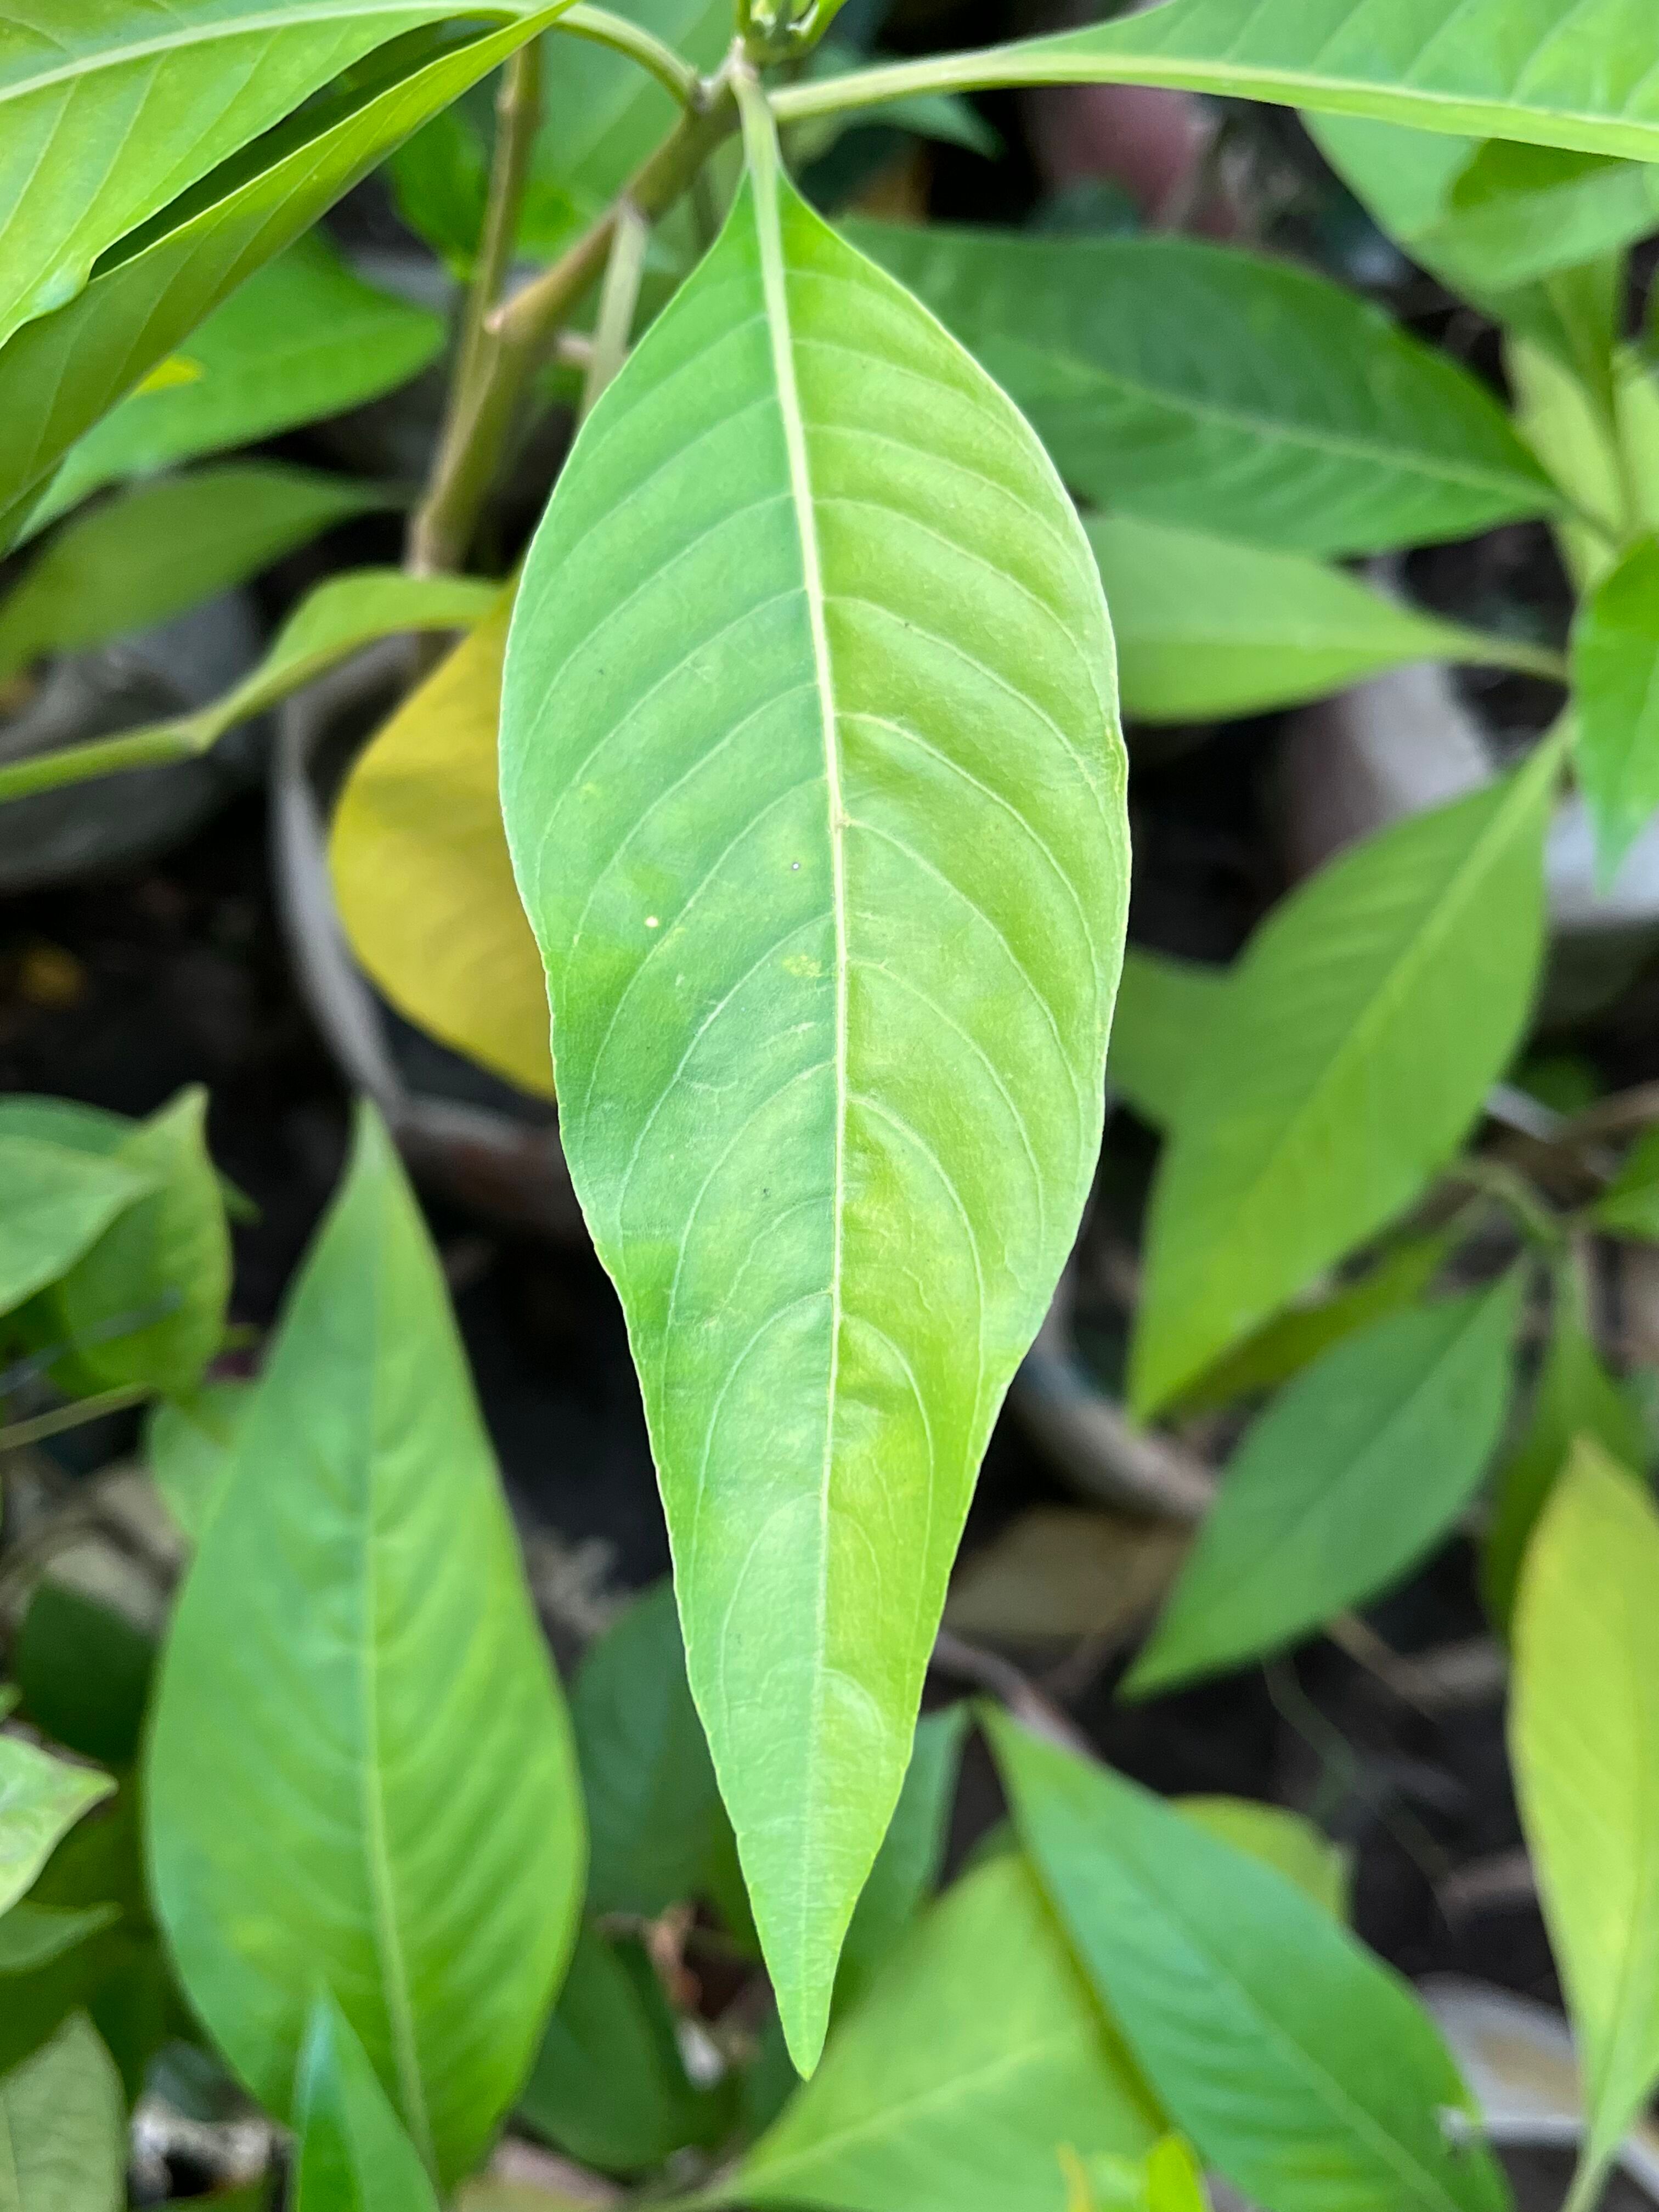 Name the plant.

vasaka
